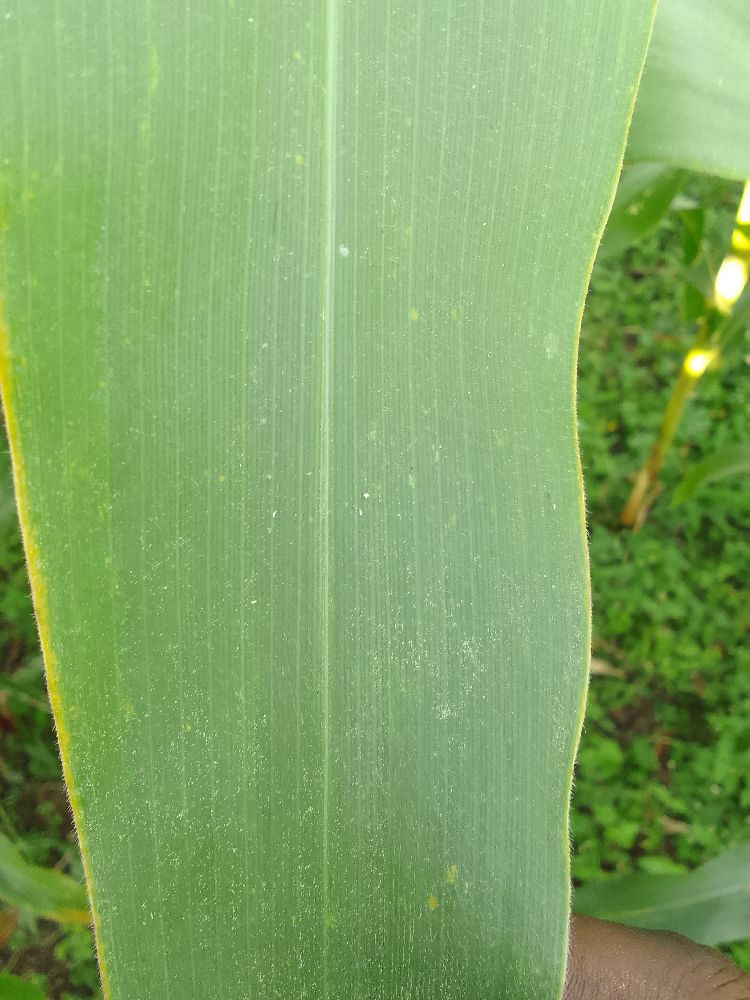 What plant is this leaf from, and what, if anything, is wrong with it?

maize, healthy
